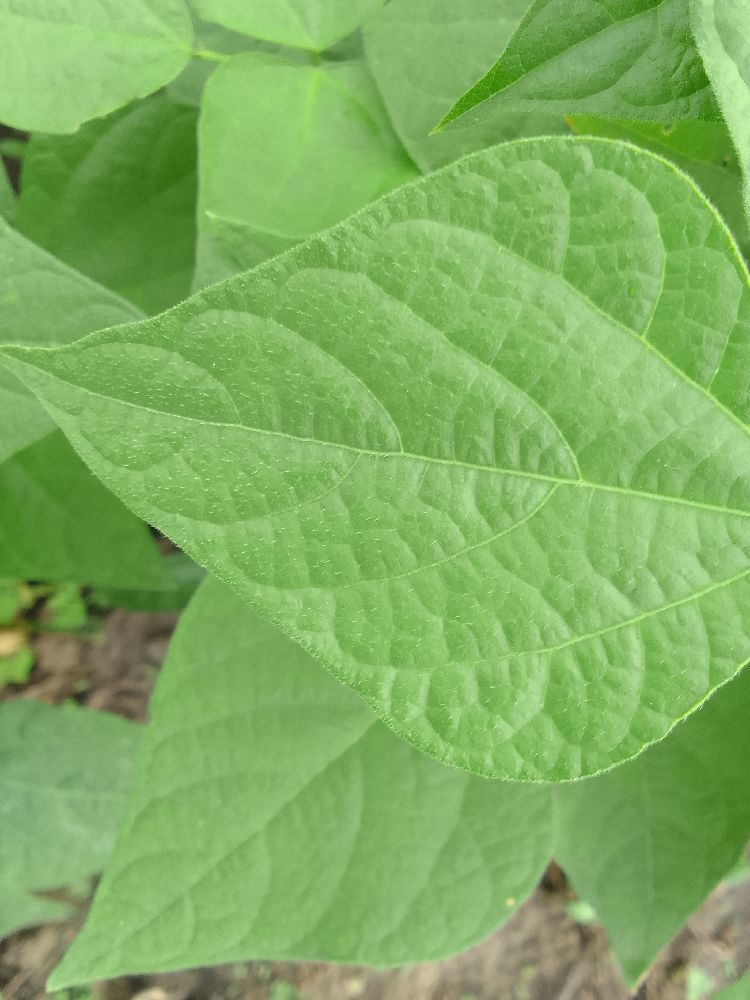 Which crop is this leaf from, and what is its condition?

common bean, healthy
